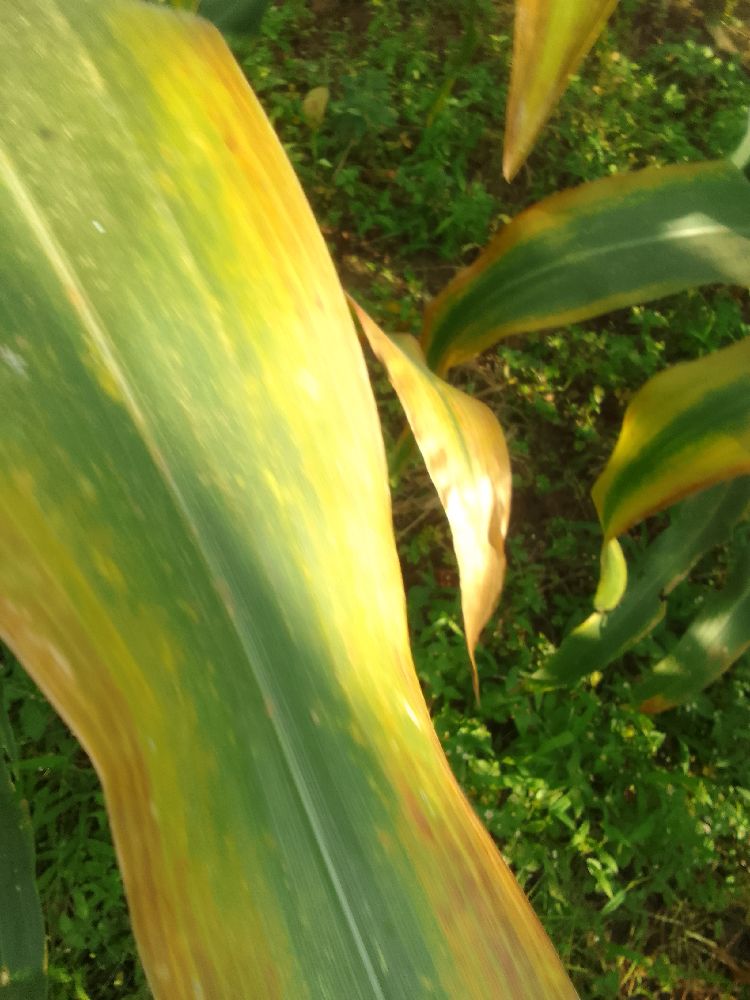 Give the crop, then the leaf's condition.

maize, maize lethal necrosis
